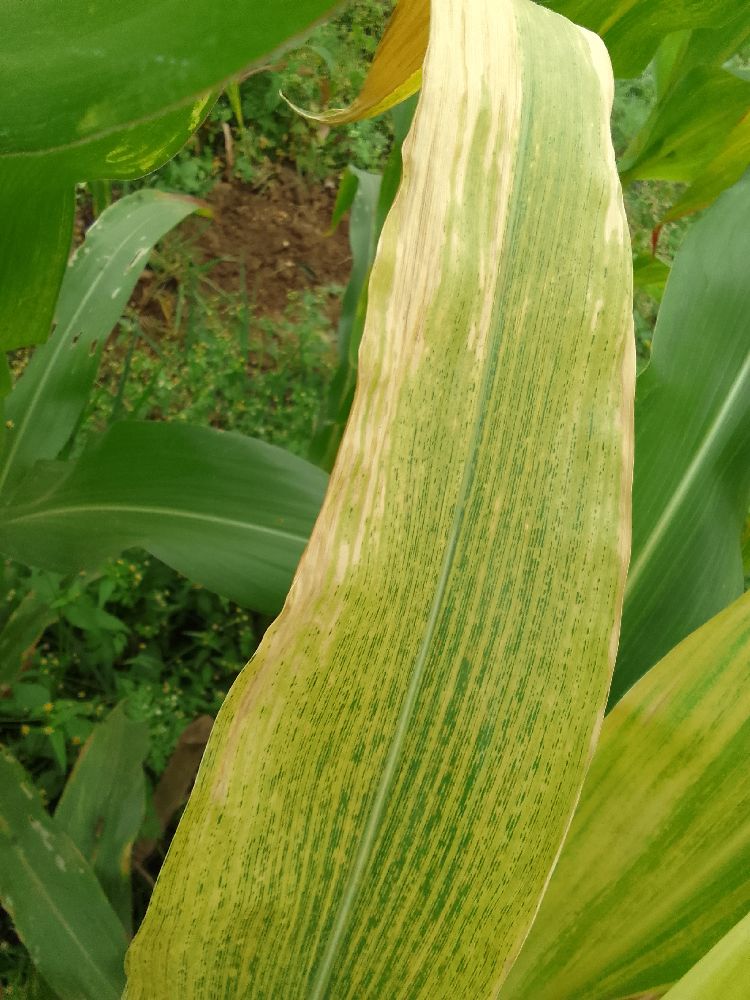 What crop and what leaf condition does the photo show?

maize, maize lethal necrosis
